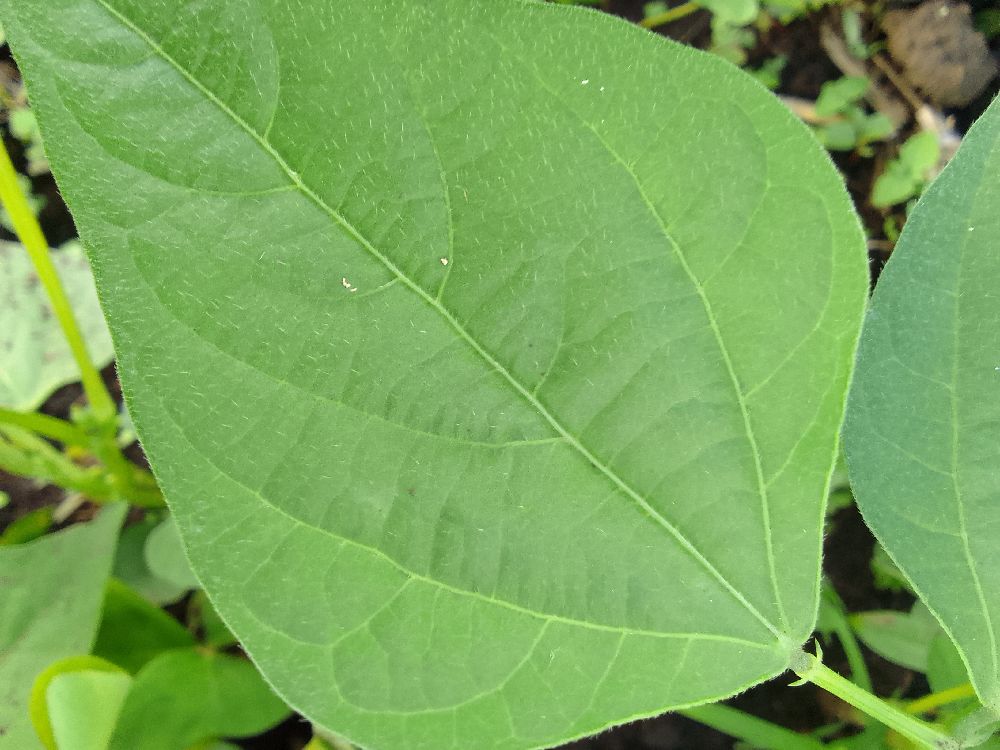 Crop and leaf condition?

common bean, healthy
